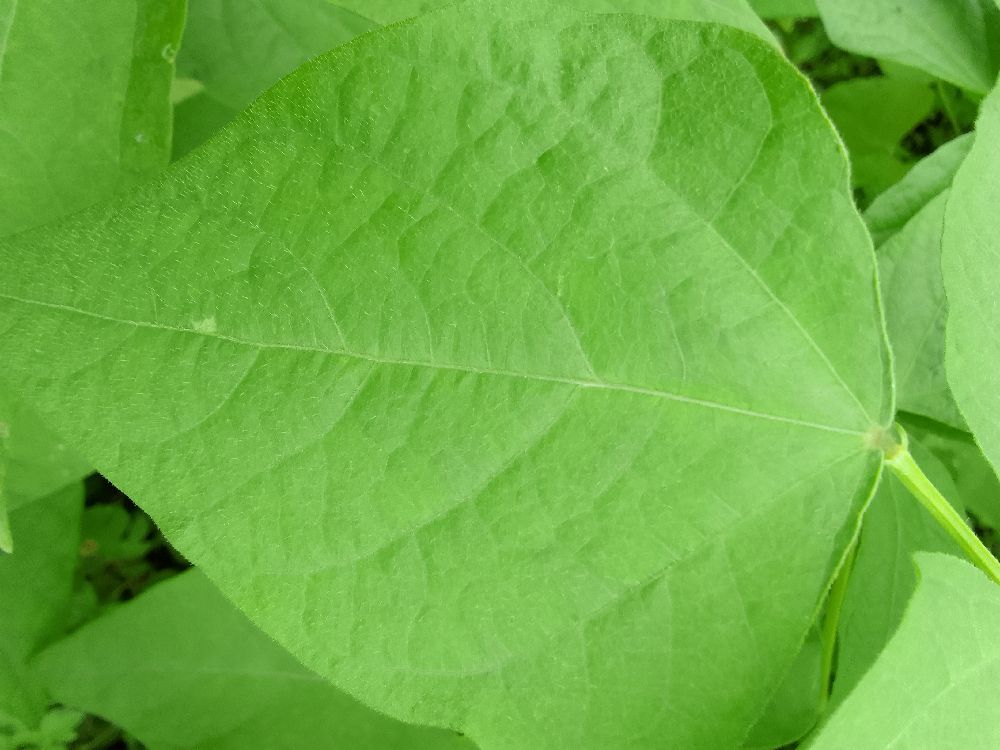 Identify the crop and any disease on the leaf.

common bean, healthy
